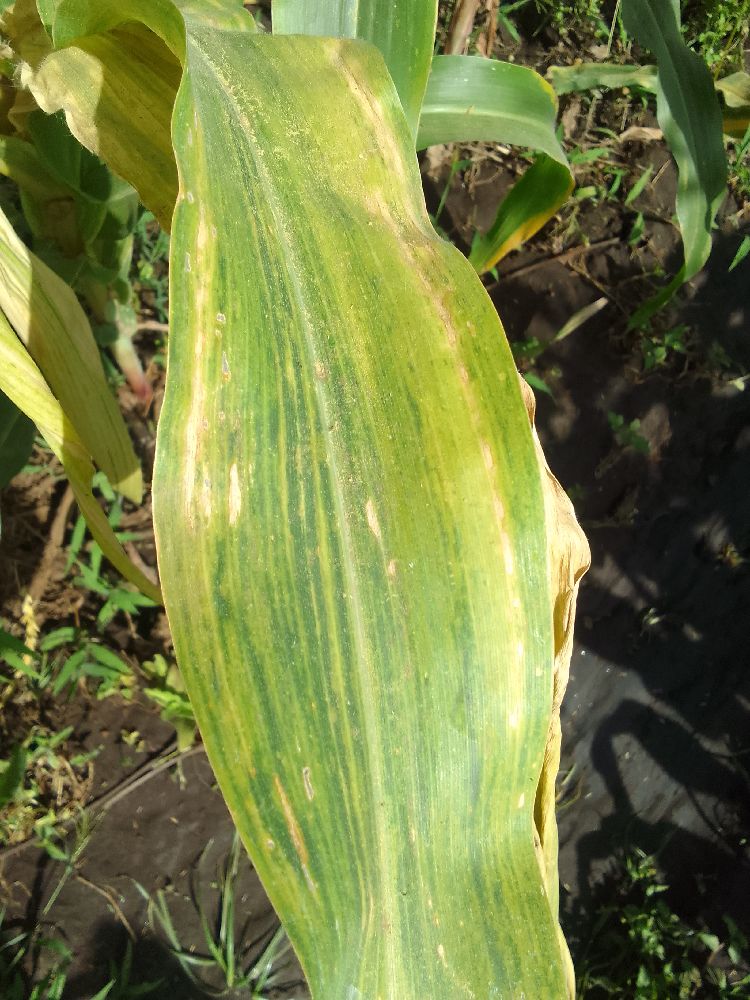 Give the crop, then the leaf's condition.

maize, maize lethal necrosis
